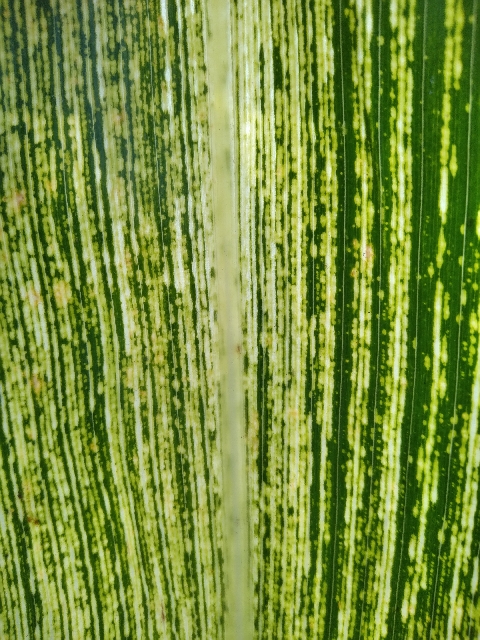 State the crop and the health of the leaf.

maize, maize streak virus
